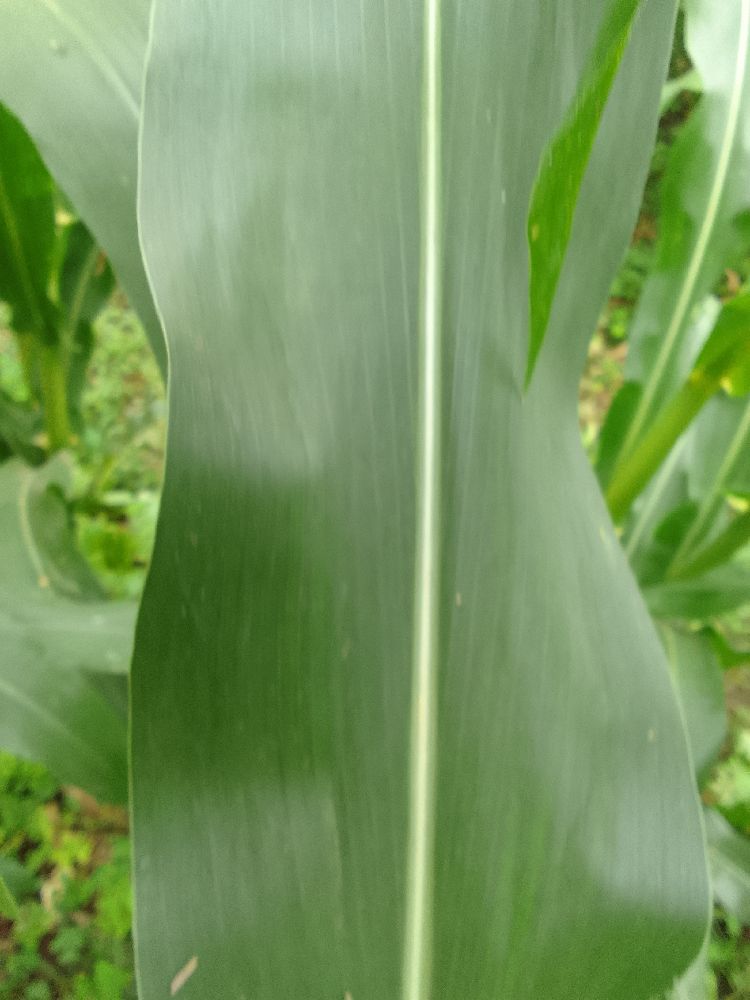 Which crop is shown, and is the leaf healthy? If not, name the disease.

maize, healthy
